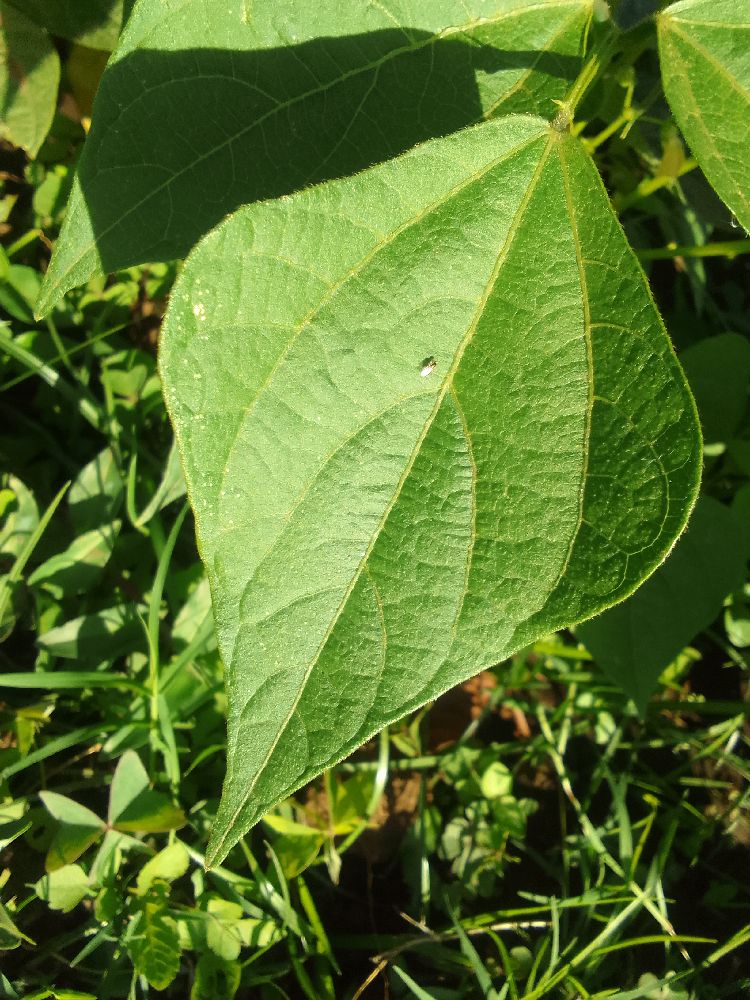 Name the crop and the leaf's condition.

common bean, healthy
